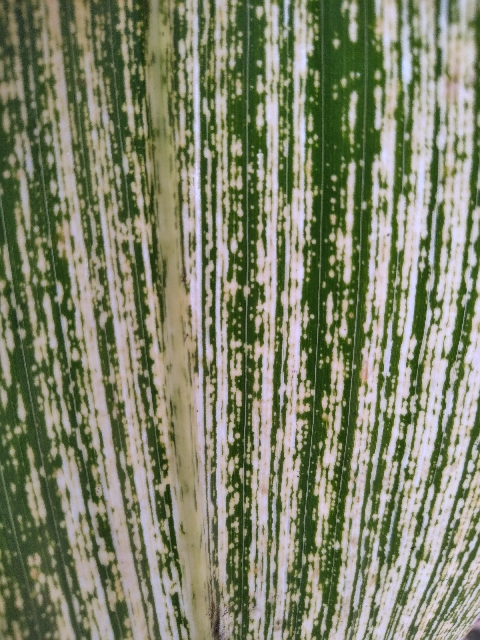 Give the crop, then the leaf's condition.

maize, maize streak virus
